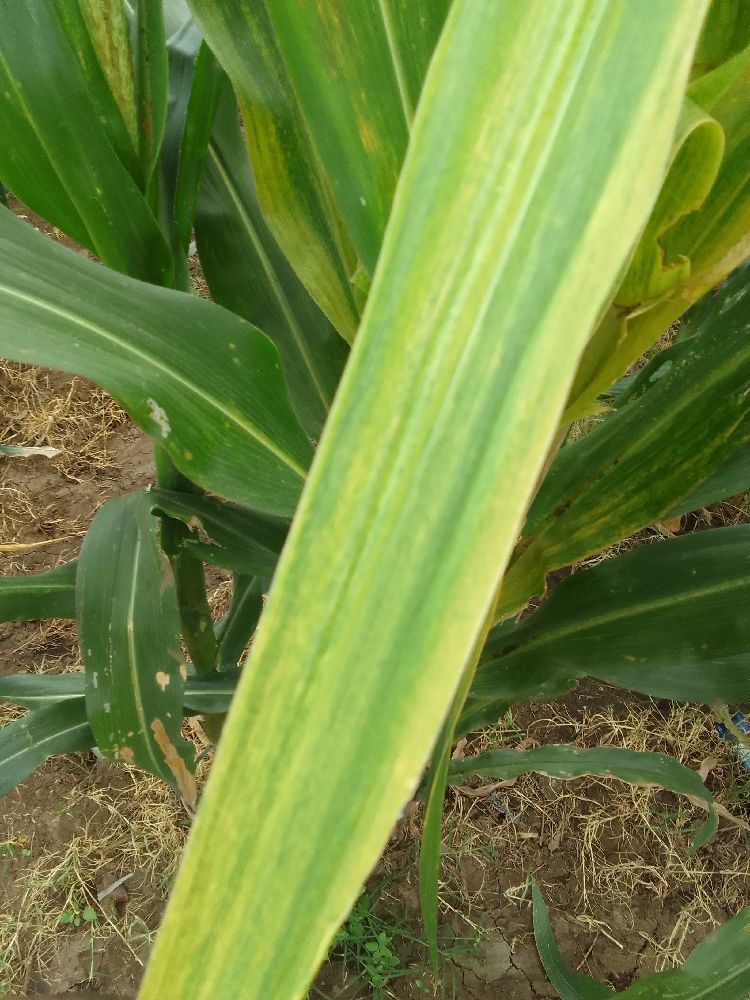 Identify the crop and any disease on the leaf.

maize, maize lethal necrosis
